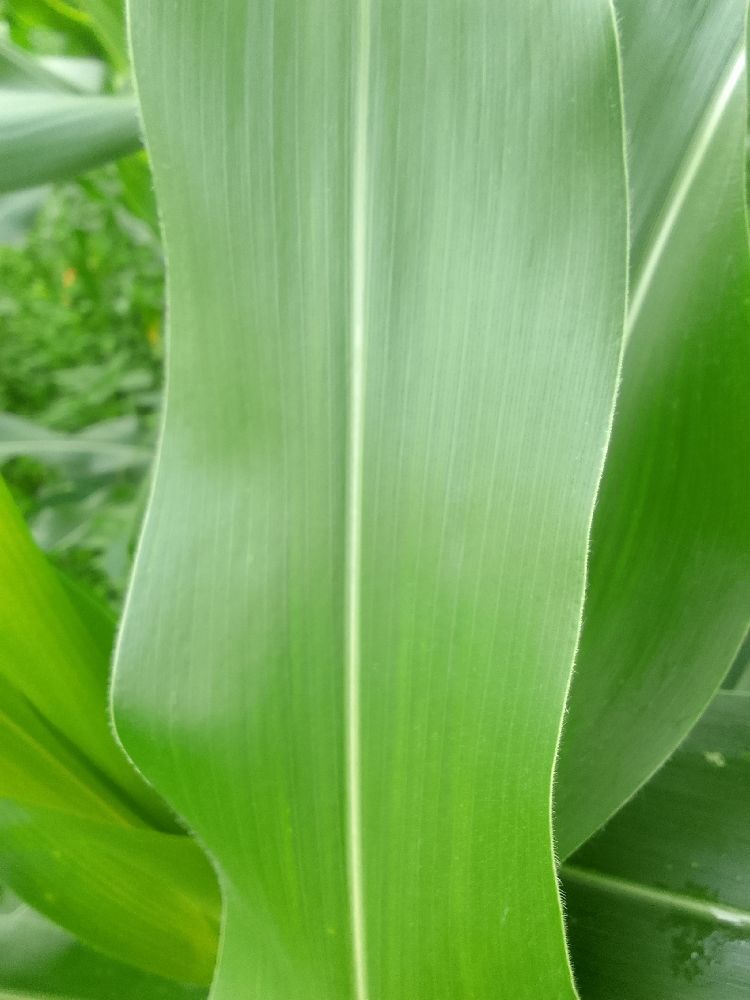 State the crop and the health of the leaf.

maize, healthy
